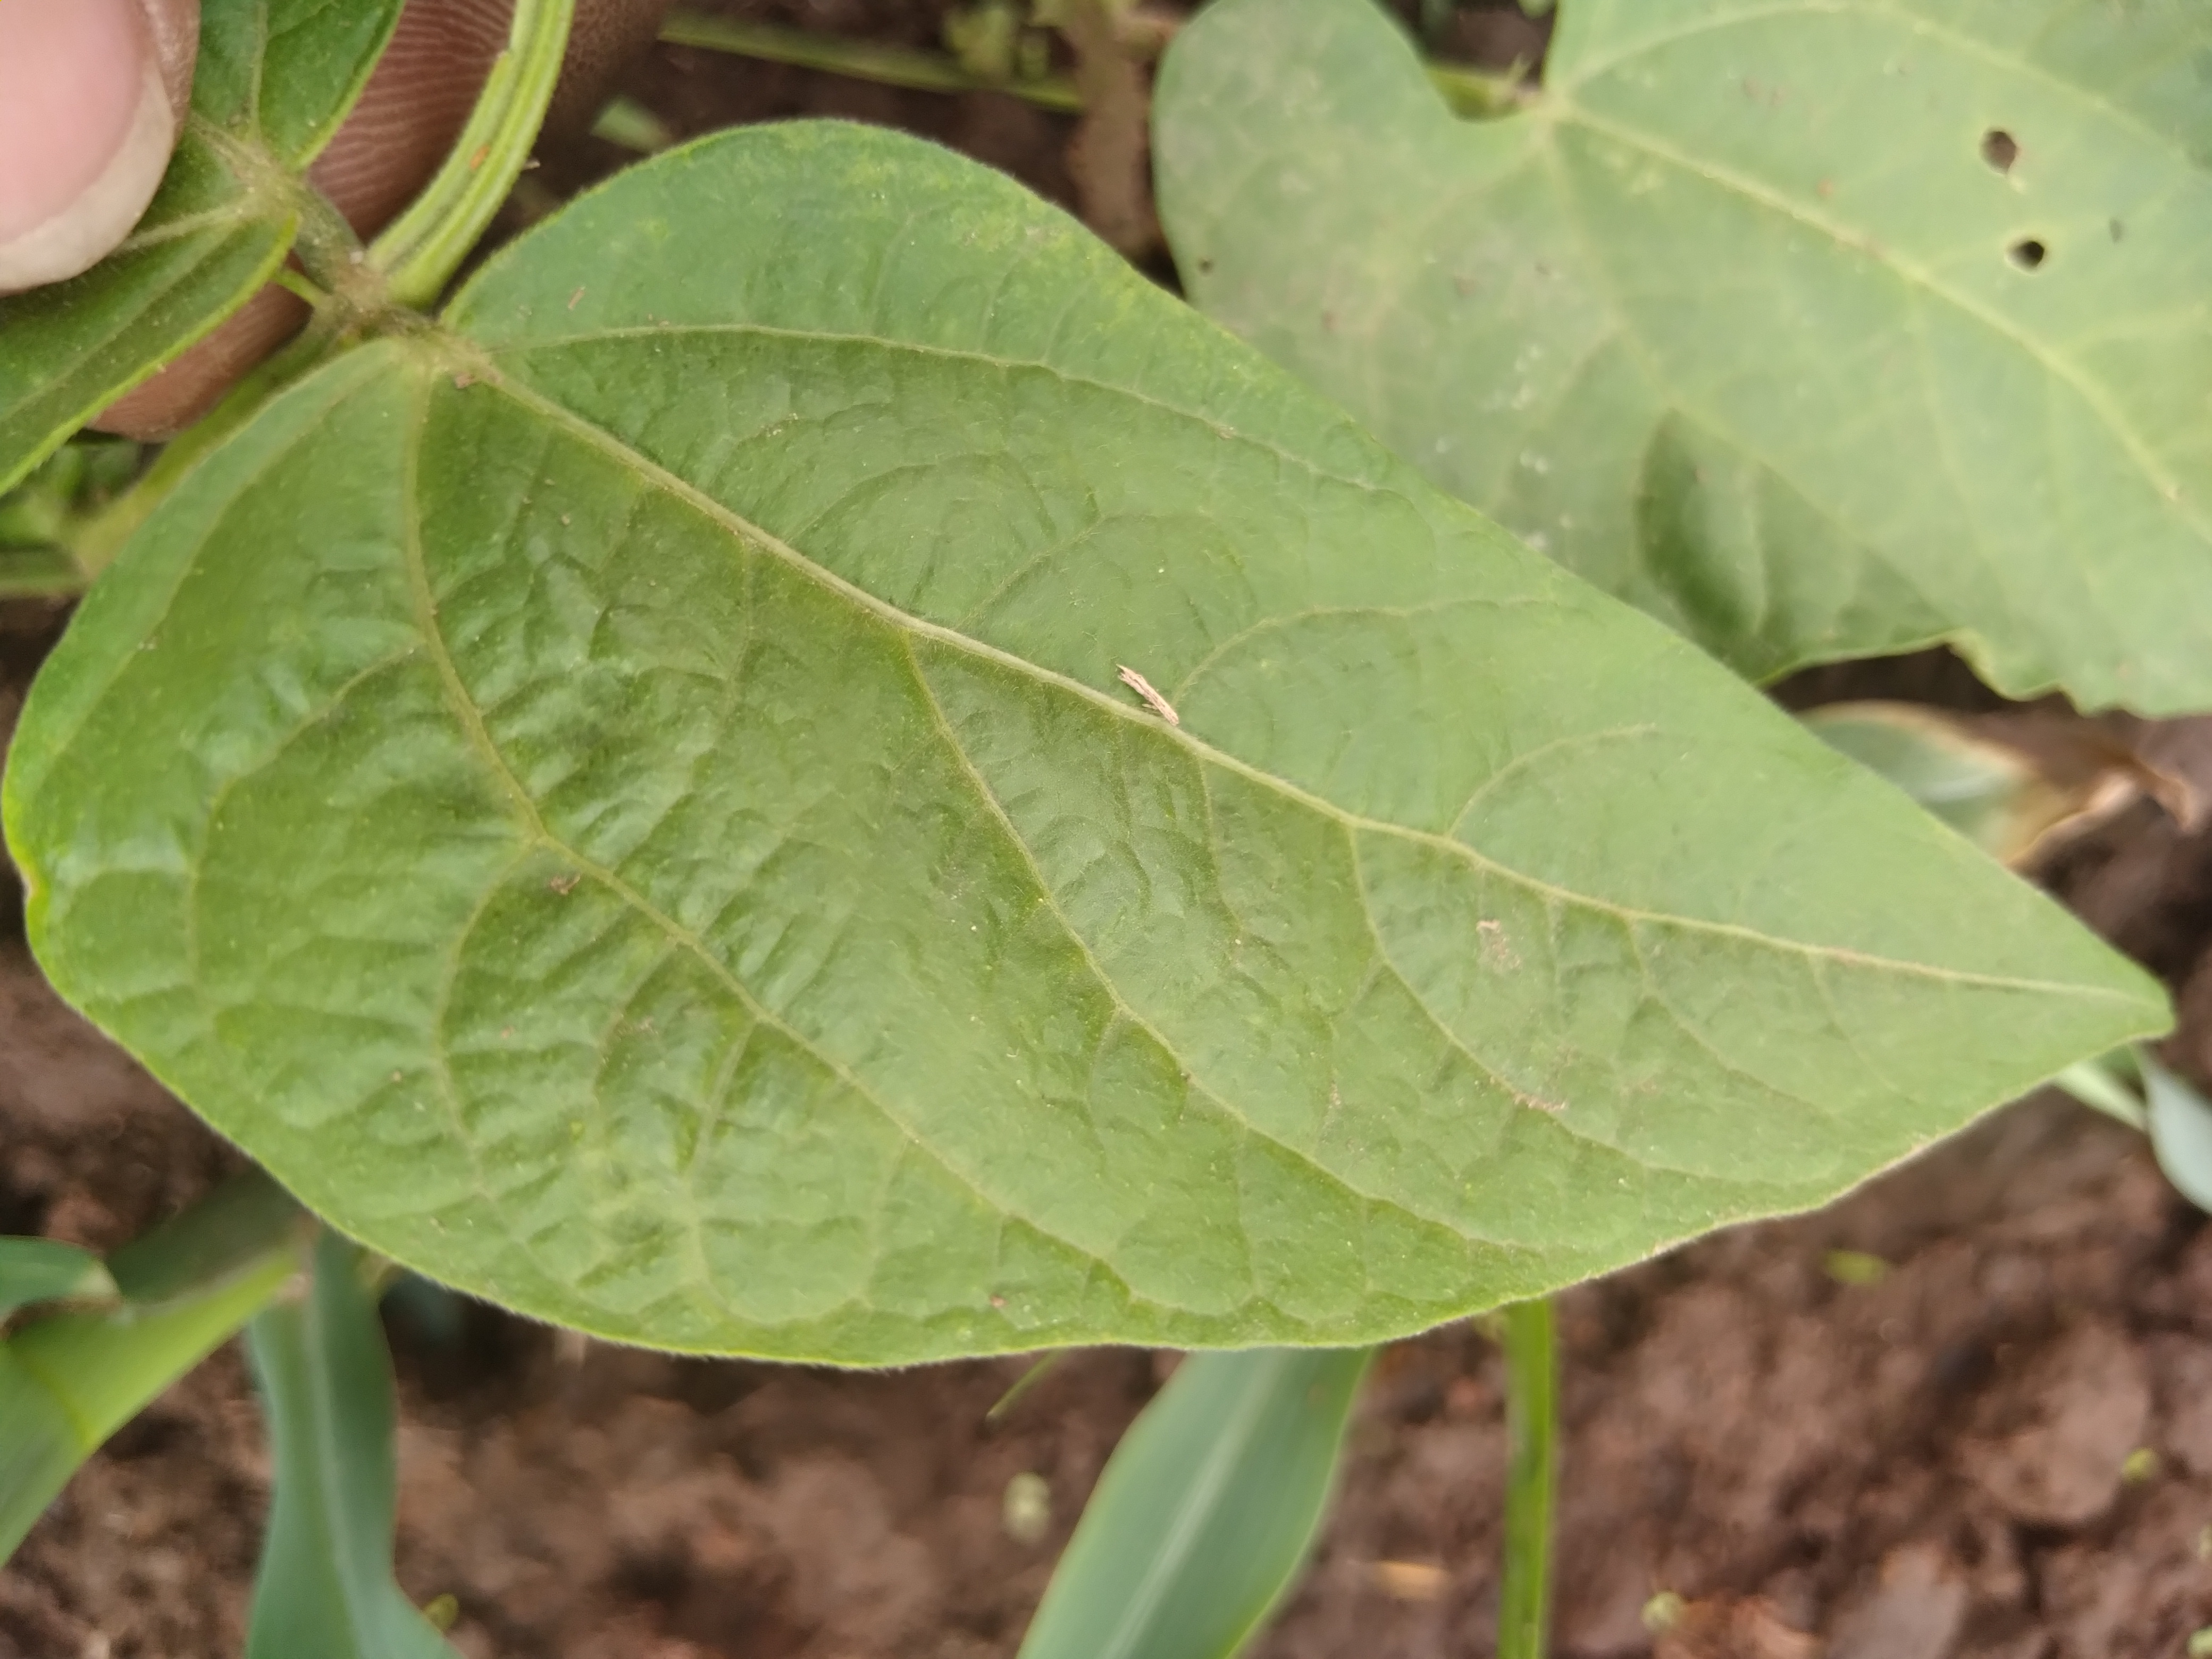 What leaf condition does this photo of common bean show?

healthy
